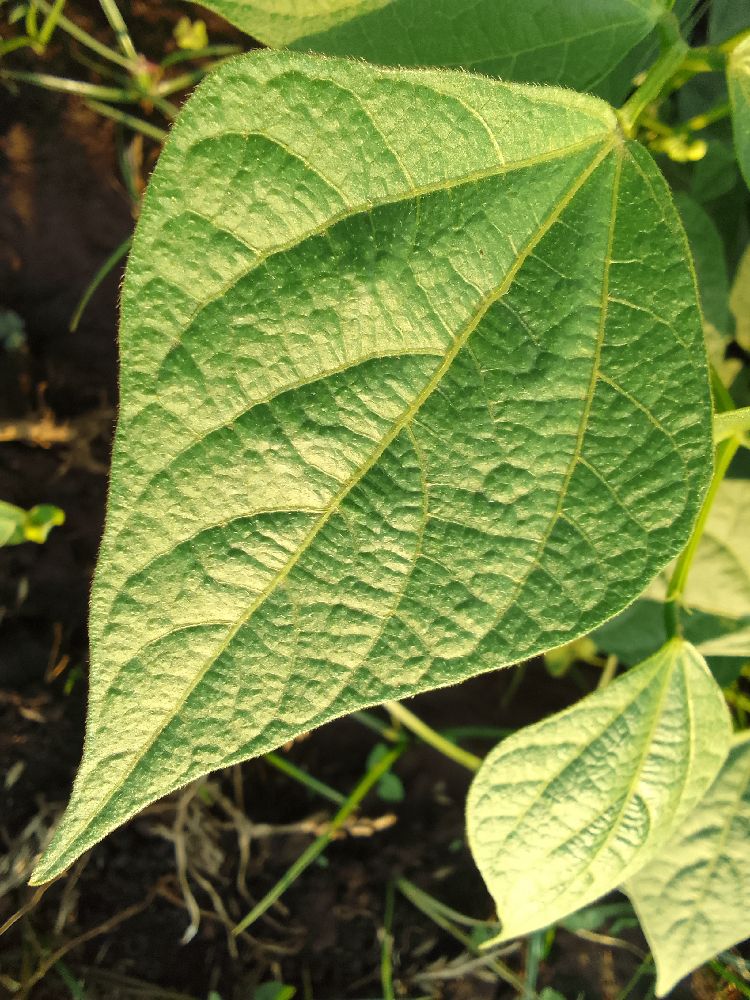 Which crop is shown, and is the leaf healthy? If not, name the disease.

common bean, healthy
